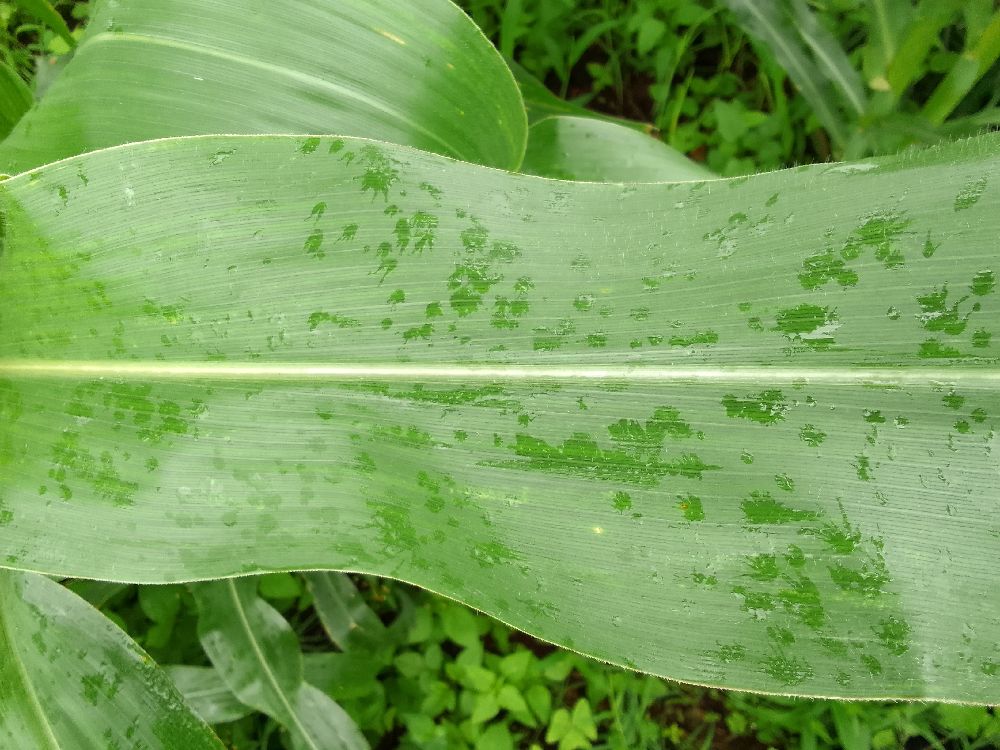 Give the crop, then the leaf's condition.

maize, healthy
